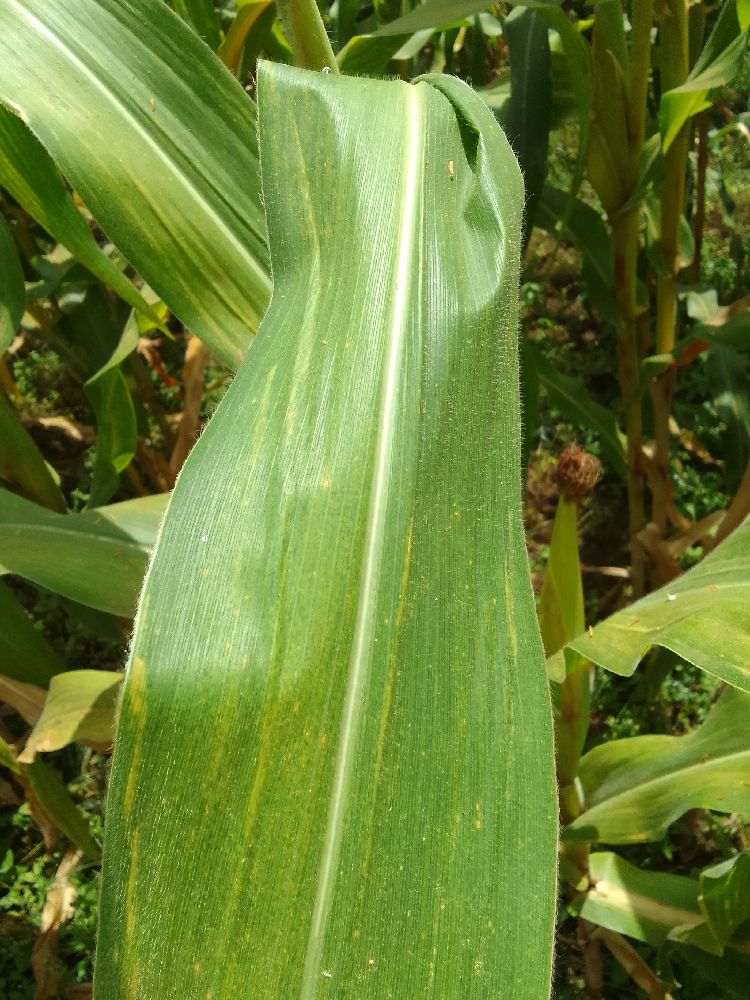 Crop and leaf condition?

maize, maize lethal necrosis
